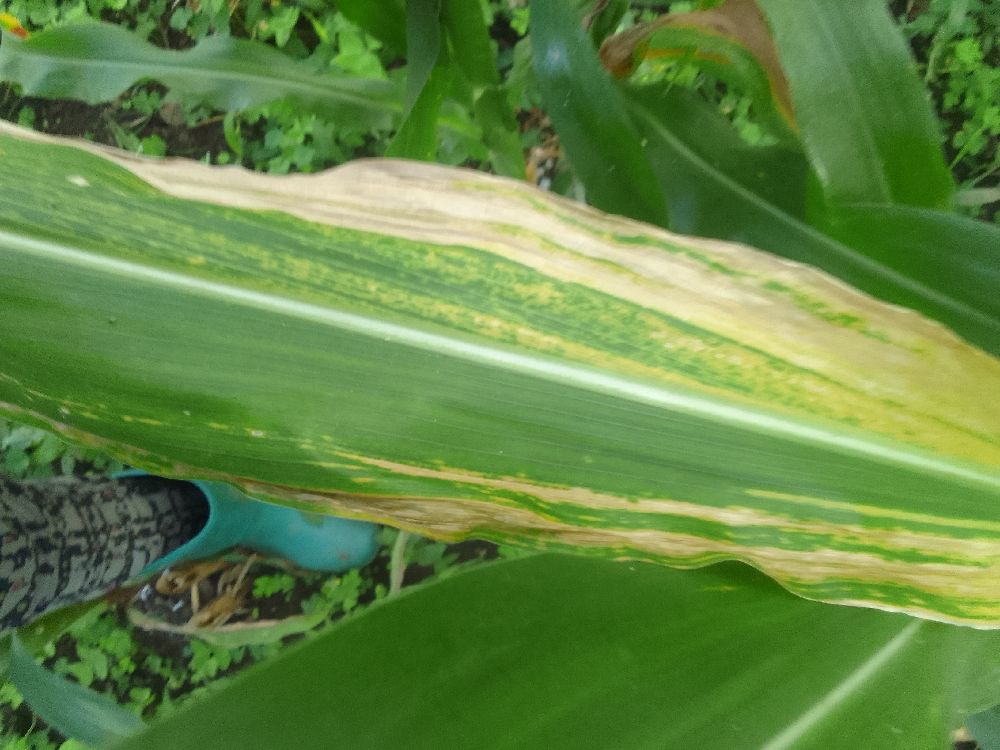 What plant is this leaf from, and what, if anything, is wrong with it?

maize, maize lethal necrosis
